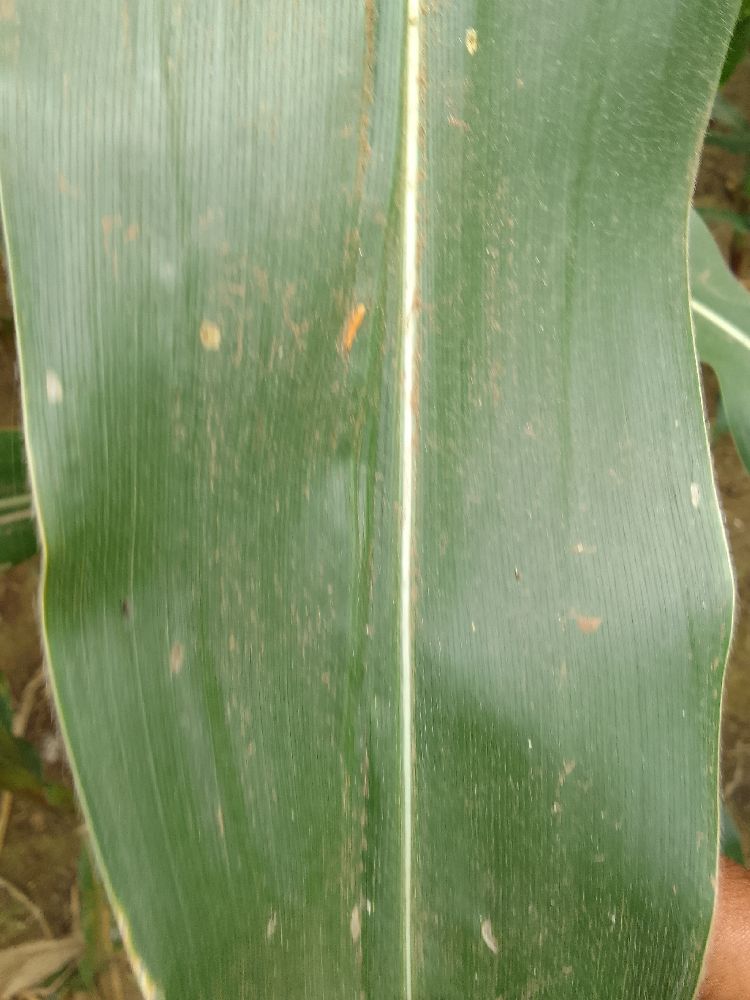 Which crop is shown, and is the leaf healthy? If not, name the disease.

maize, healthy
